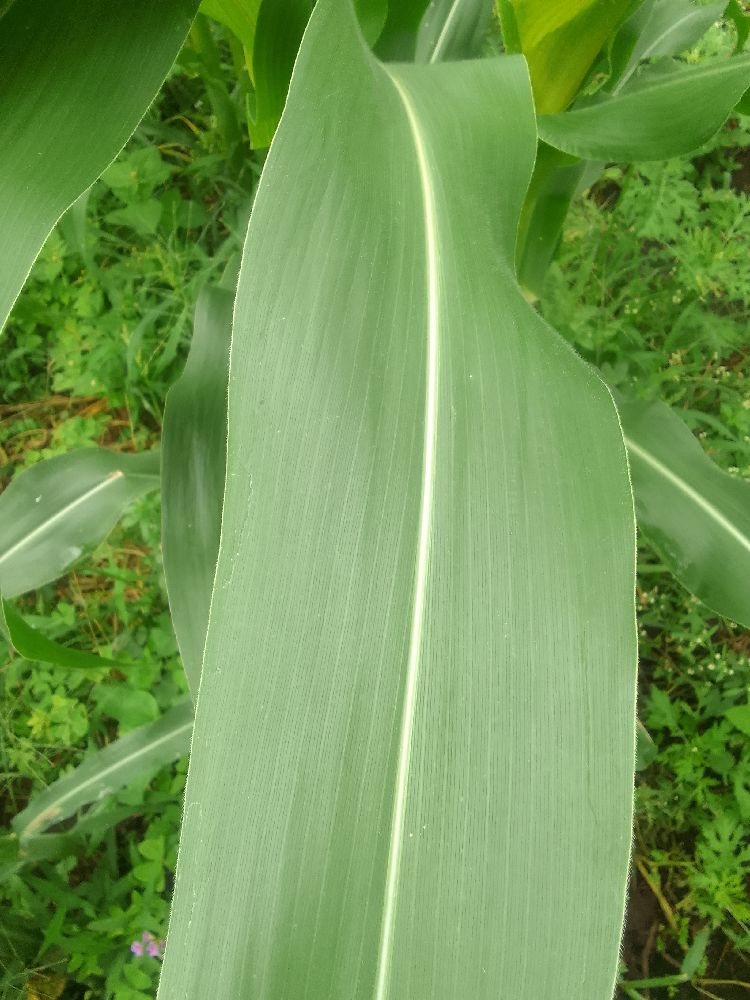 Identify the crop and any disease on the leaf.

maize, healthy
